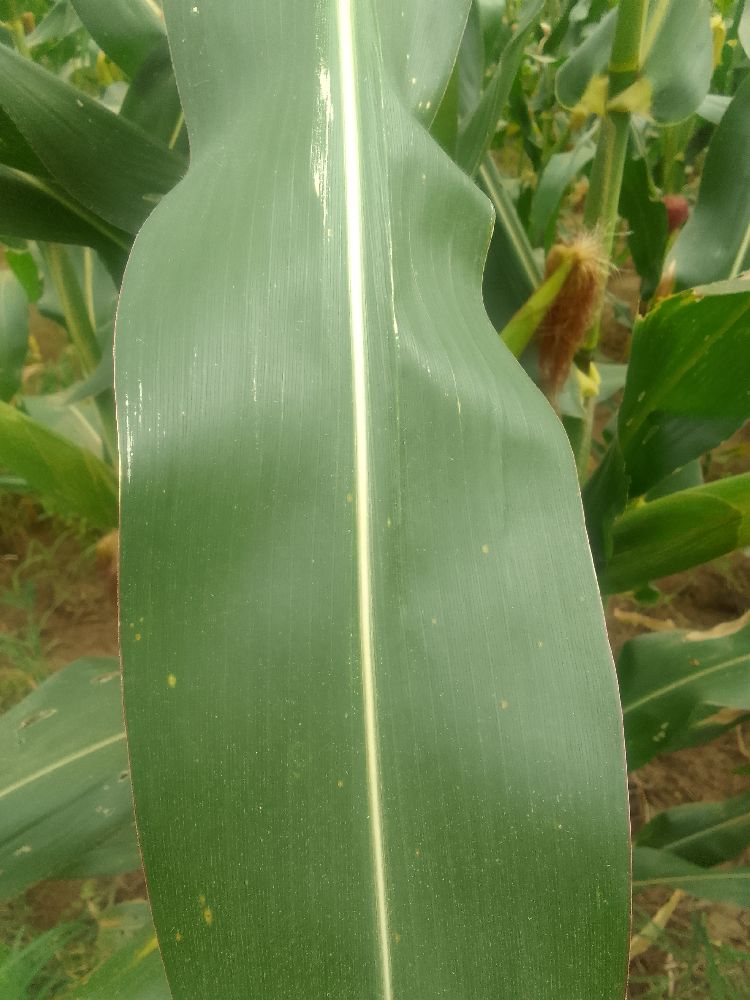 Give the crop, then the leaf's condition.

maize, healthy
